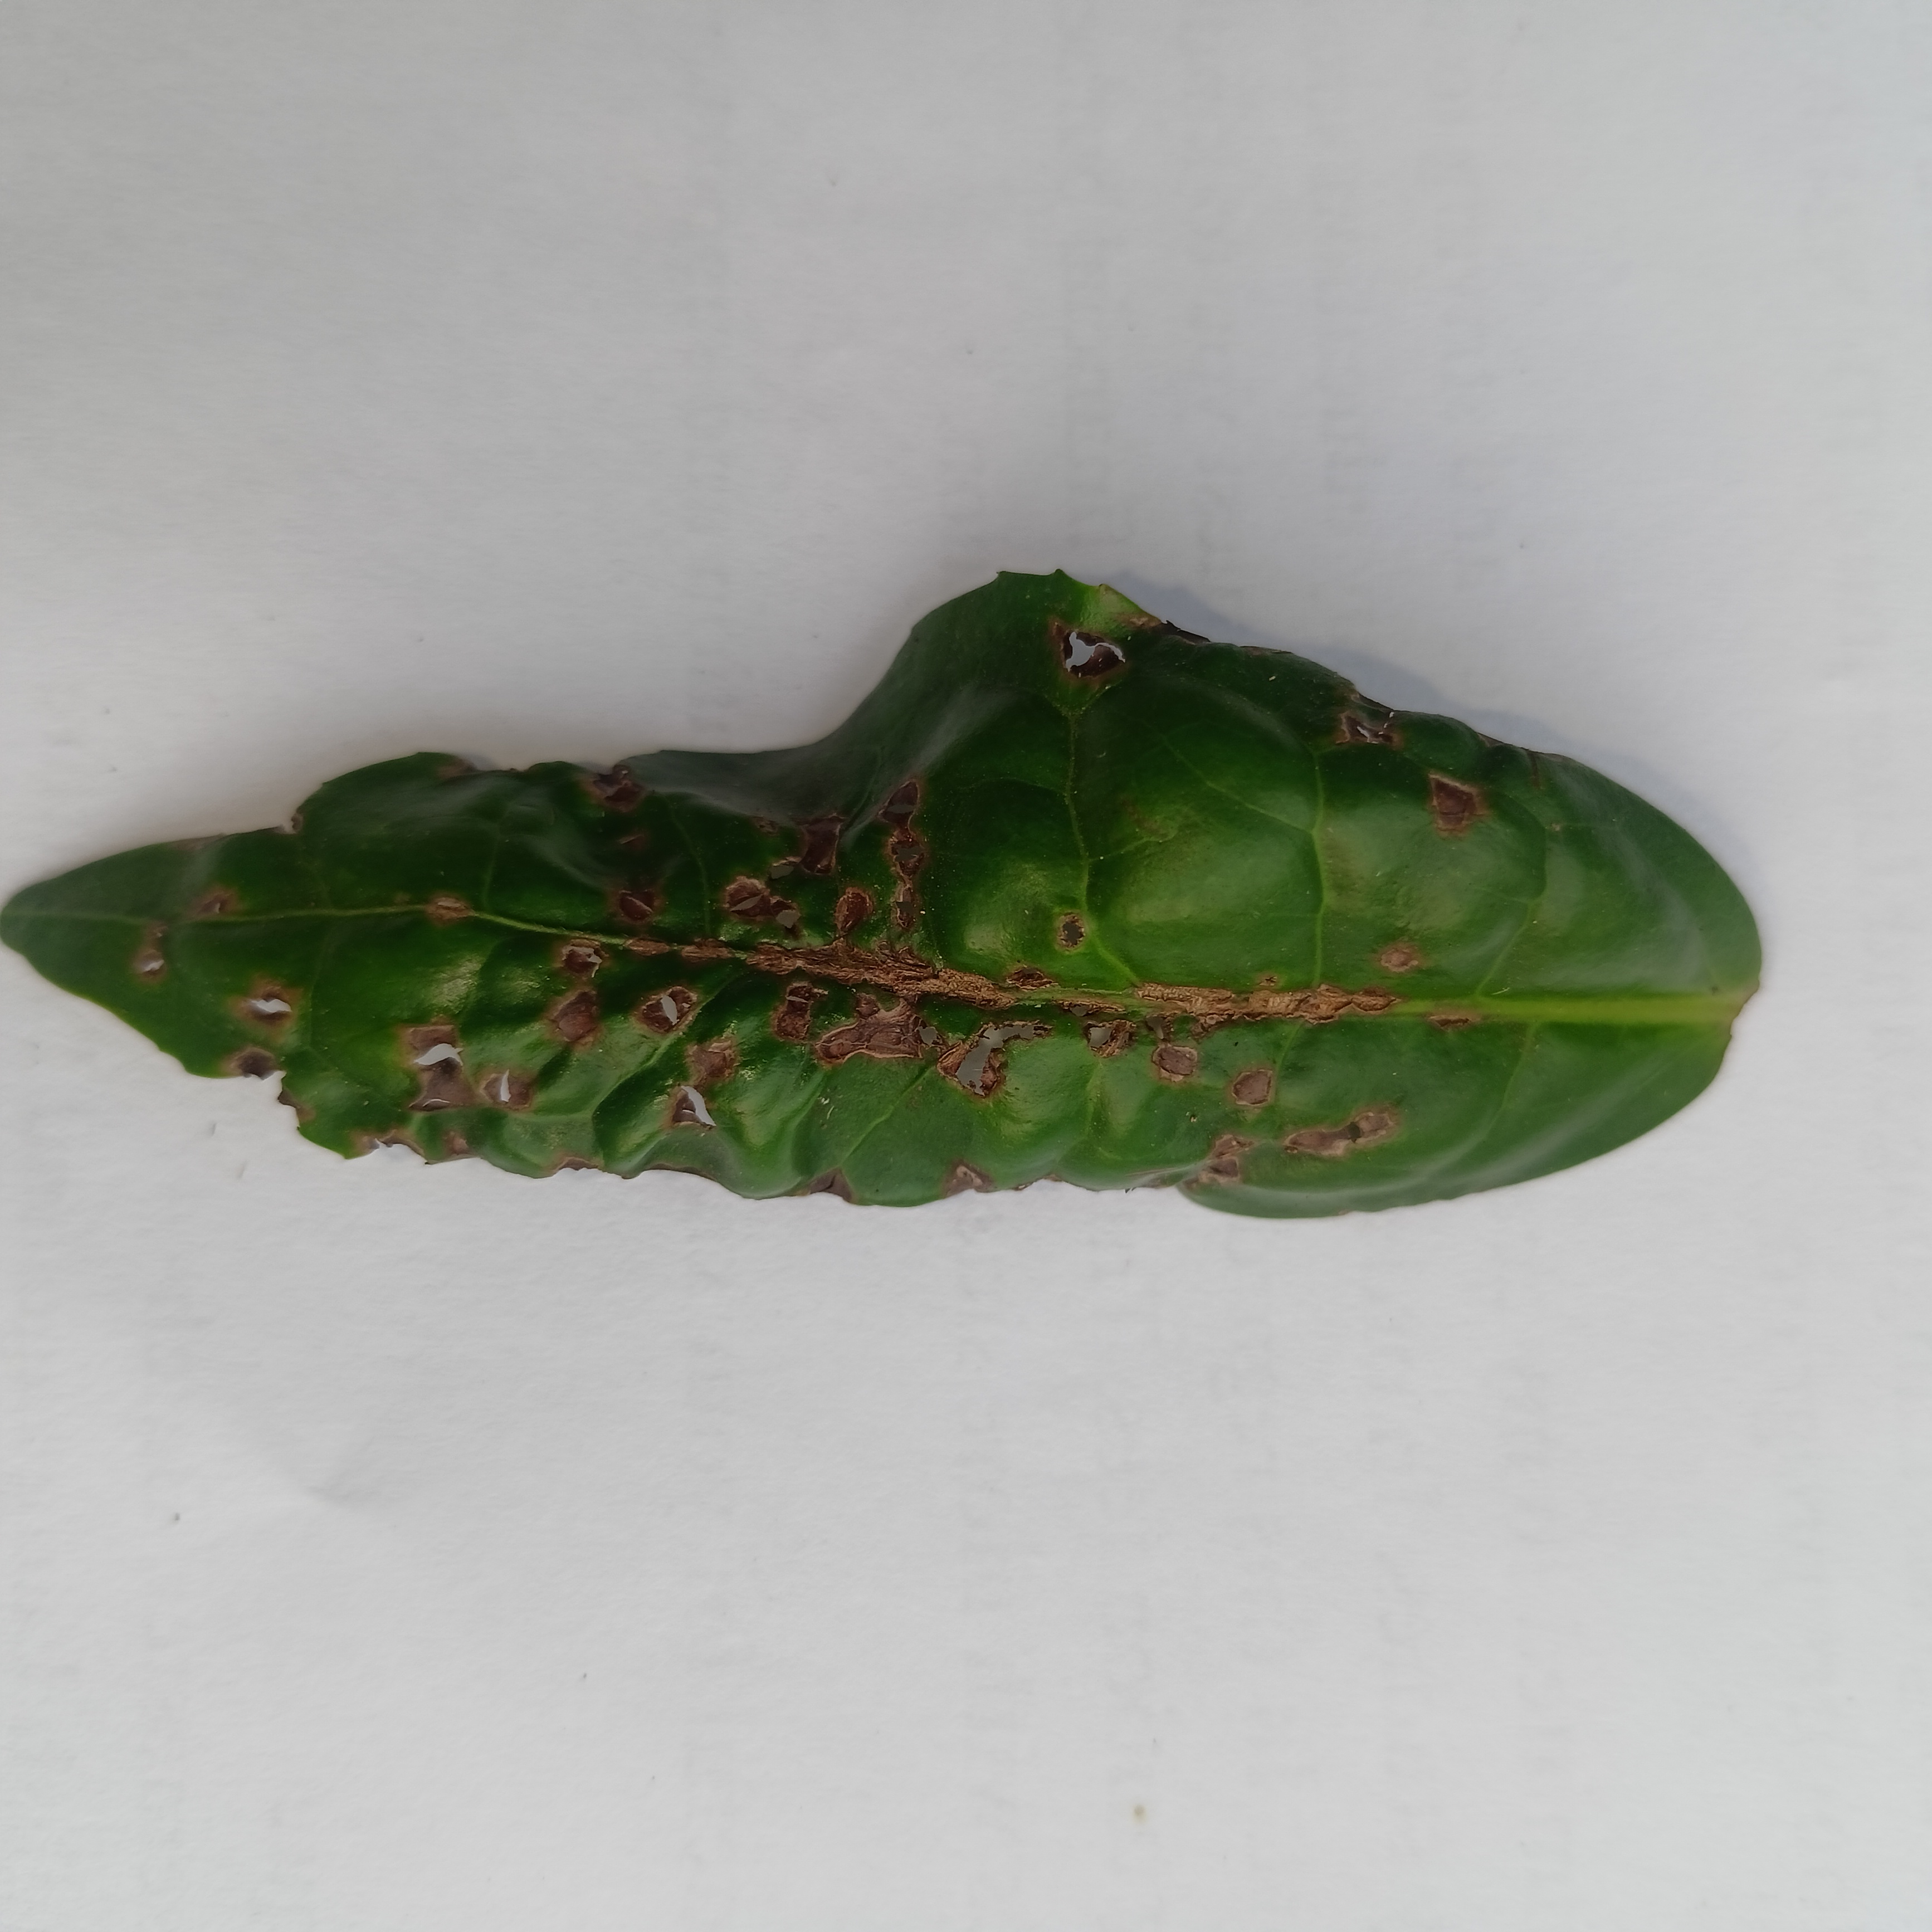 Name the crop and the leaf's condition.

tea, helopeltis
